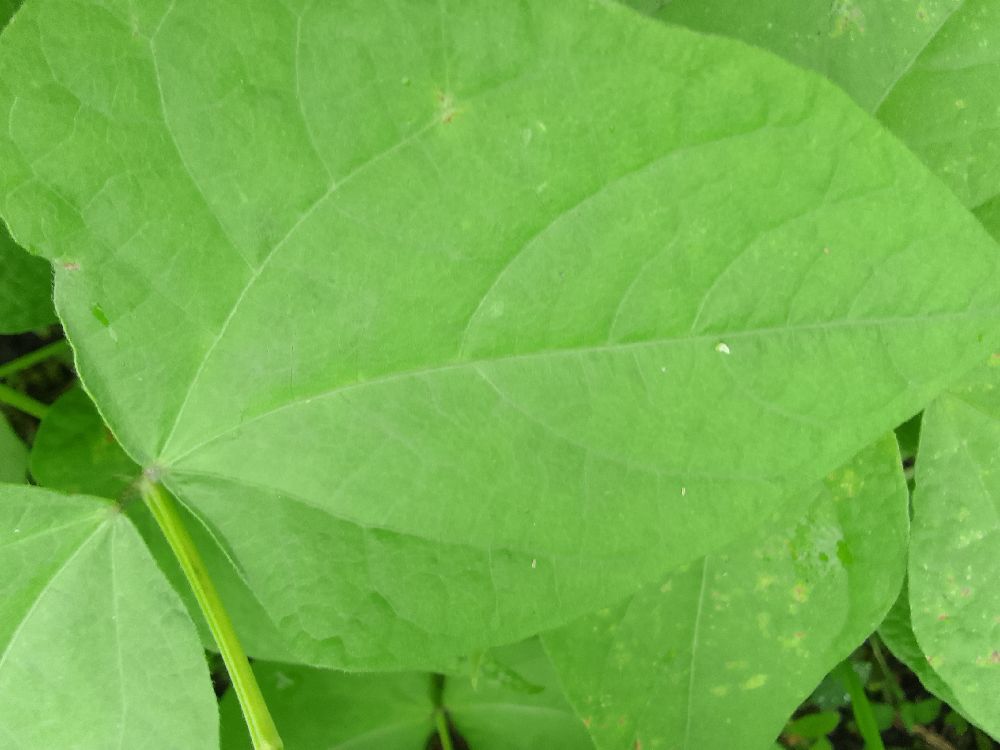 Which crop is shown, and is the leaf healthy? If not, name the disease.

maize, healthy
